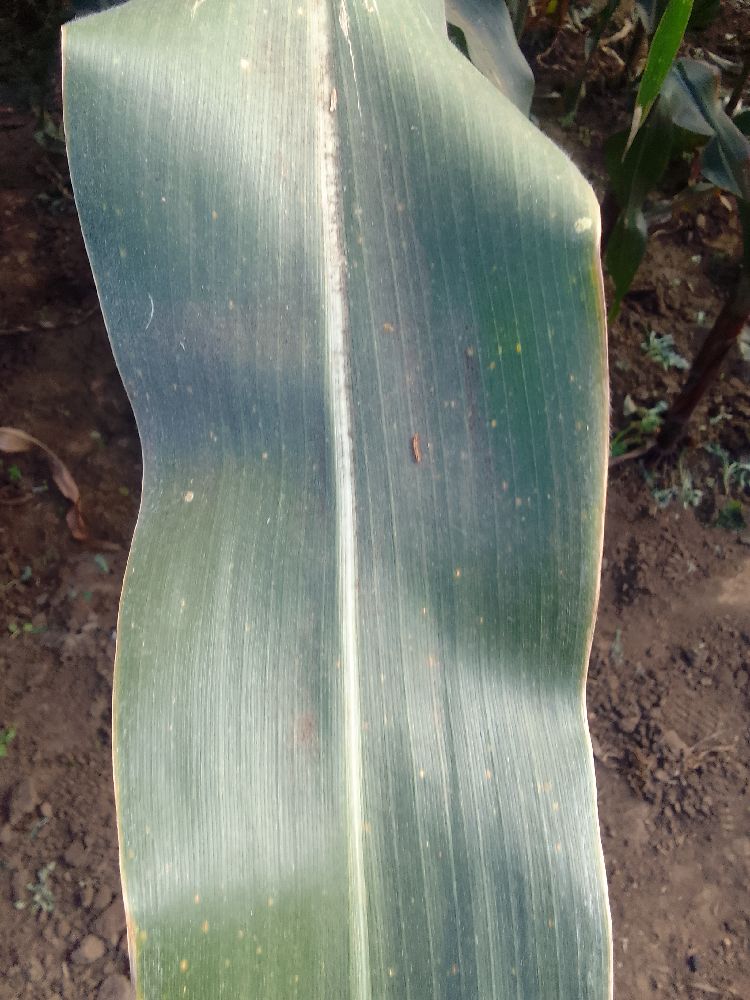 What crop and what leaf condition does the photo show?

maize, healthy
